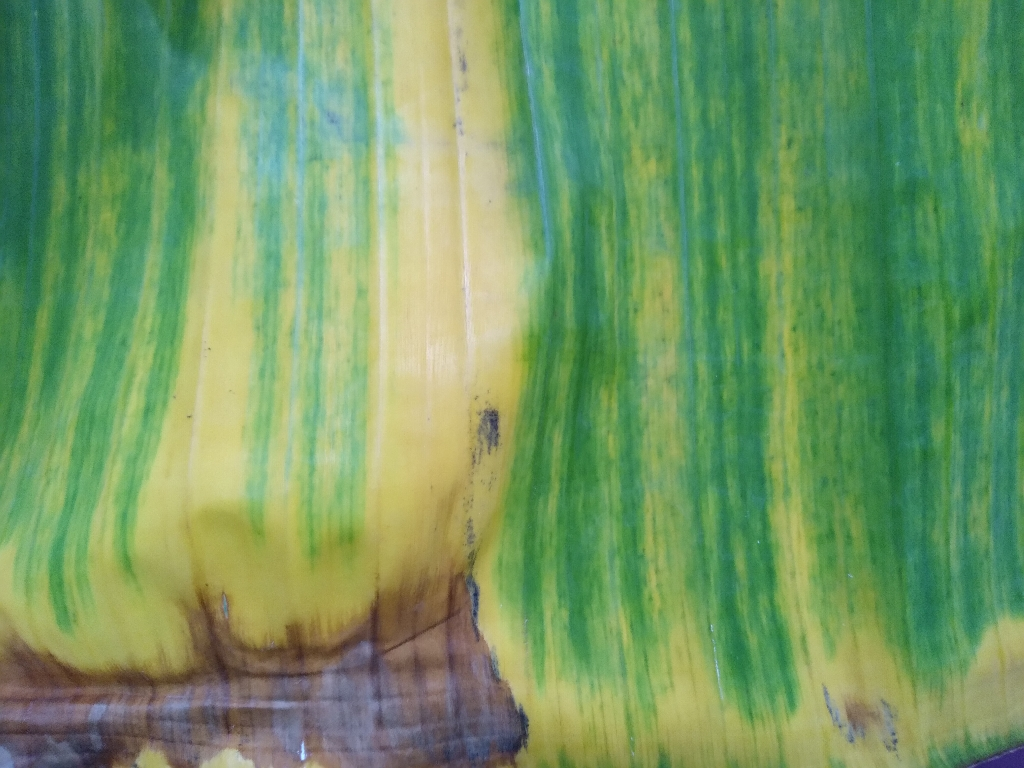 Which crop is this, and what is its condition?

banana, fusarium wilt race 1
